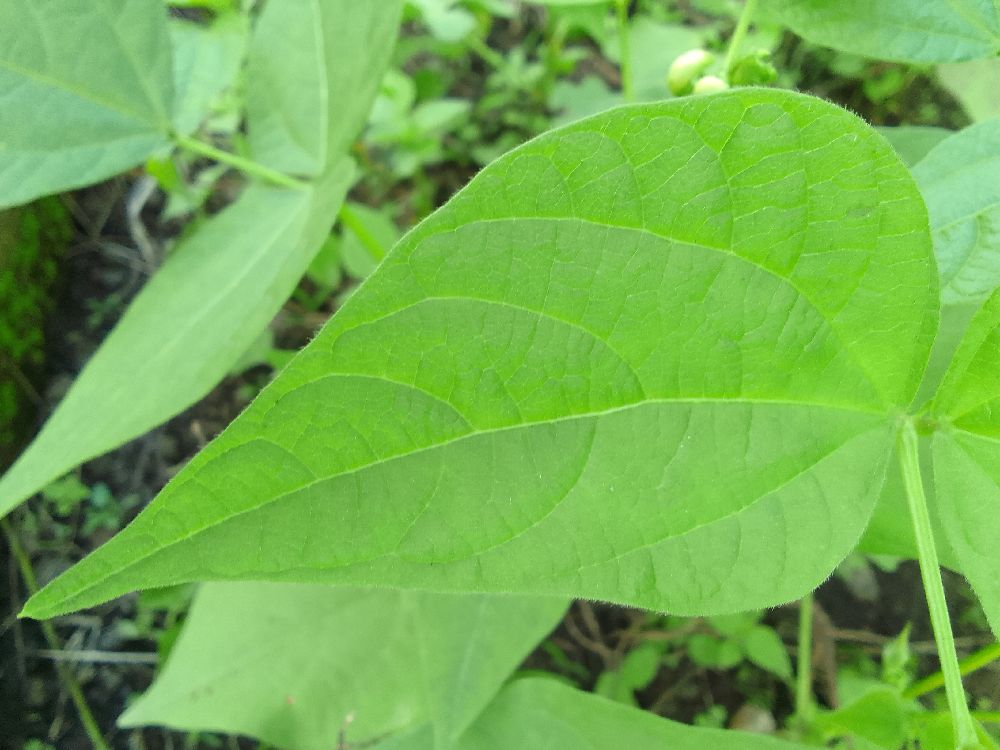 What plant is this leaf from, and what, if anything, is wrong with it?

common bean, healthy
